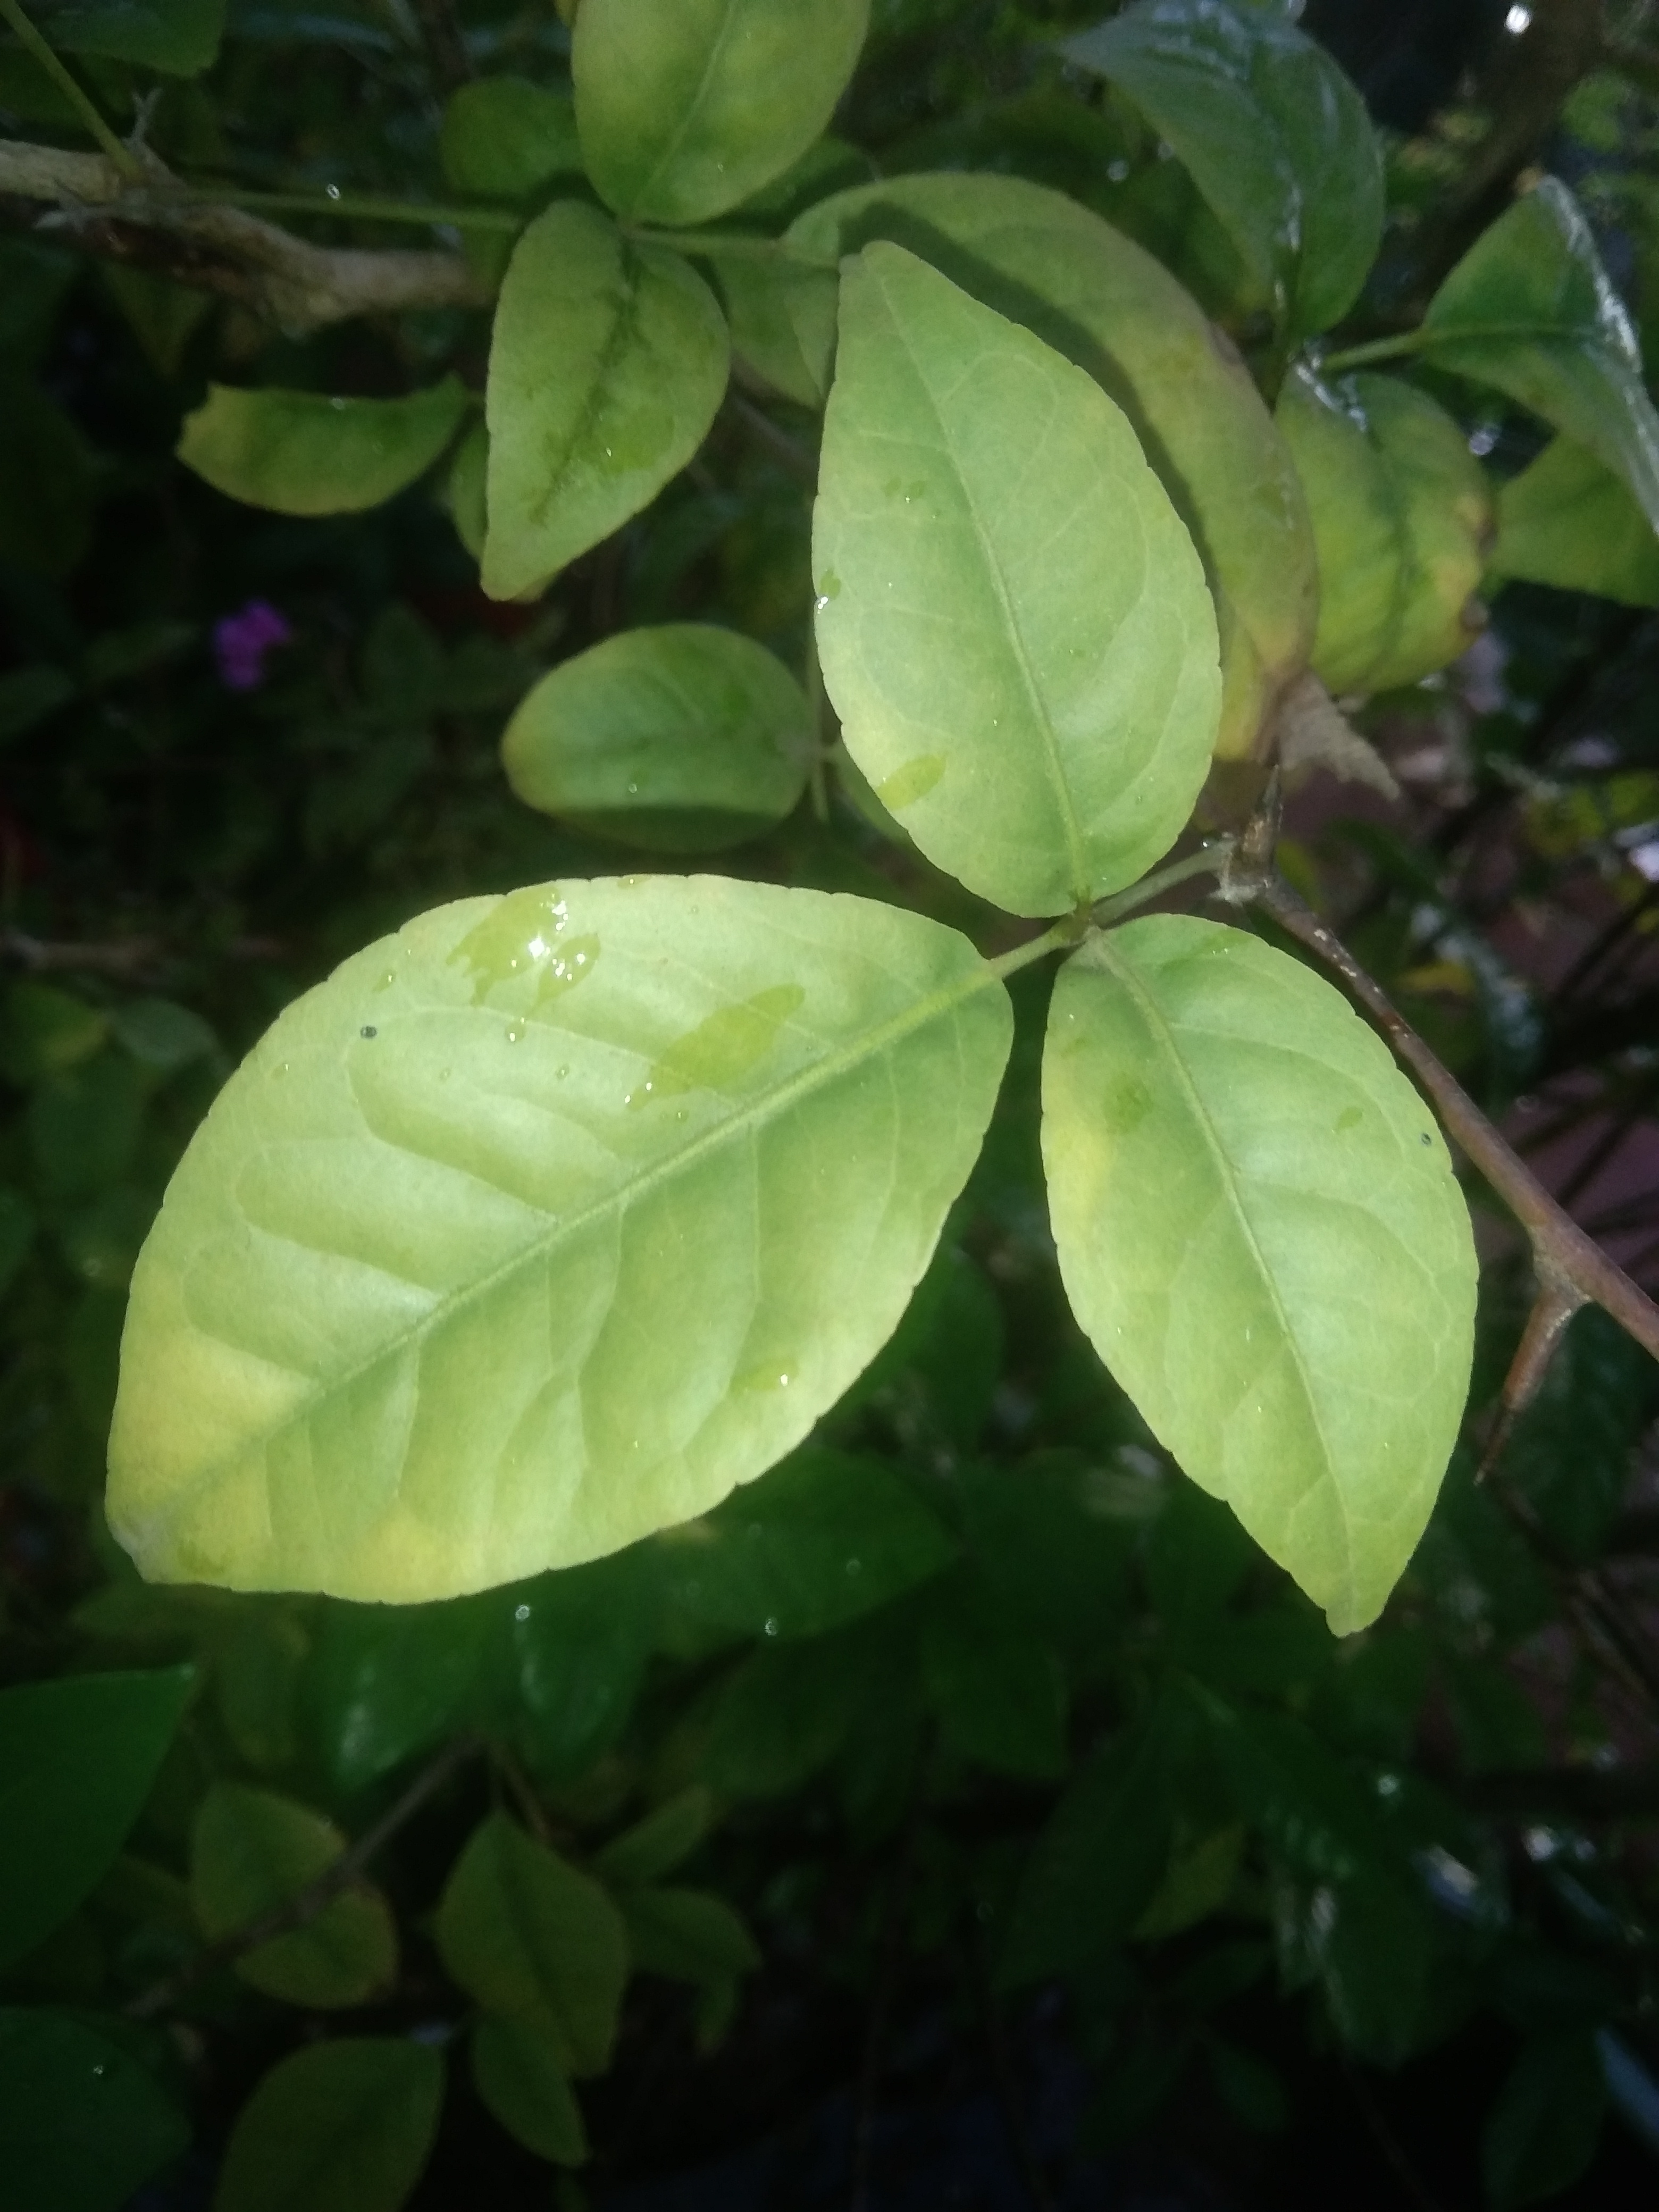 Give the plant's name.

wood apple
